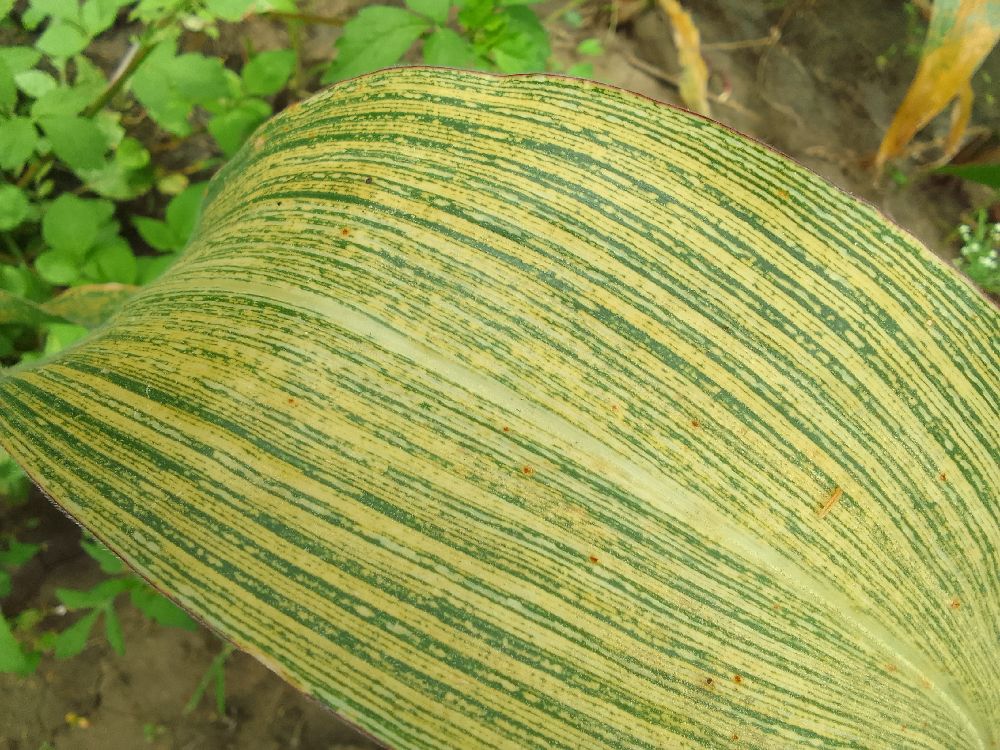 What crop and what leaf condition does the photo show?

maize, maize streak virus
